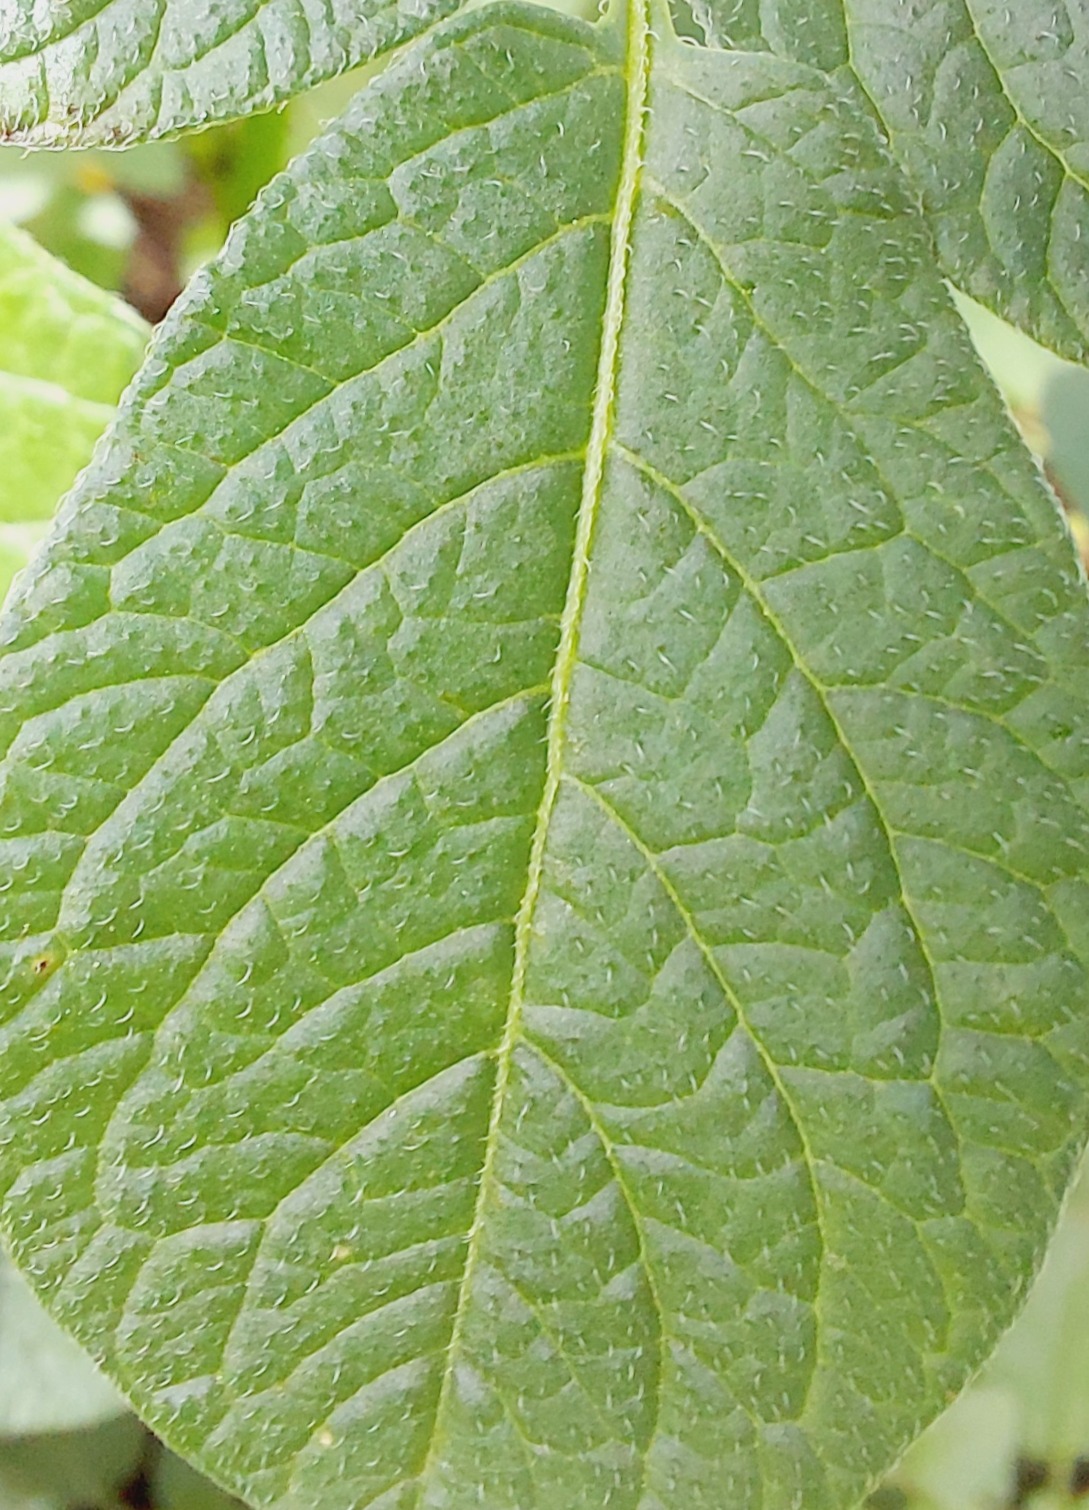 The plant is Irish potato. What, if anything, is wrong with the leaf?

healthy
